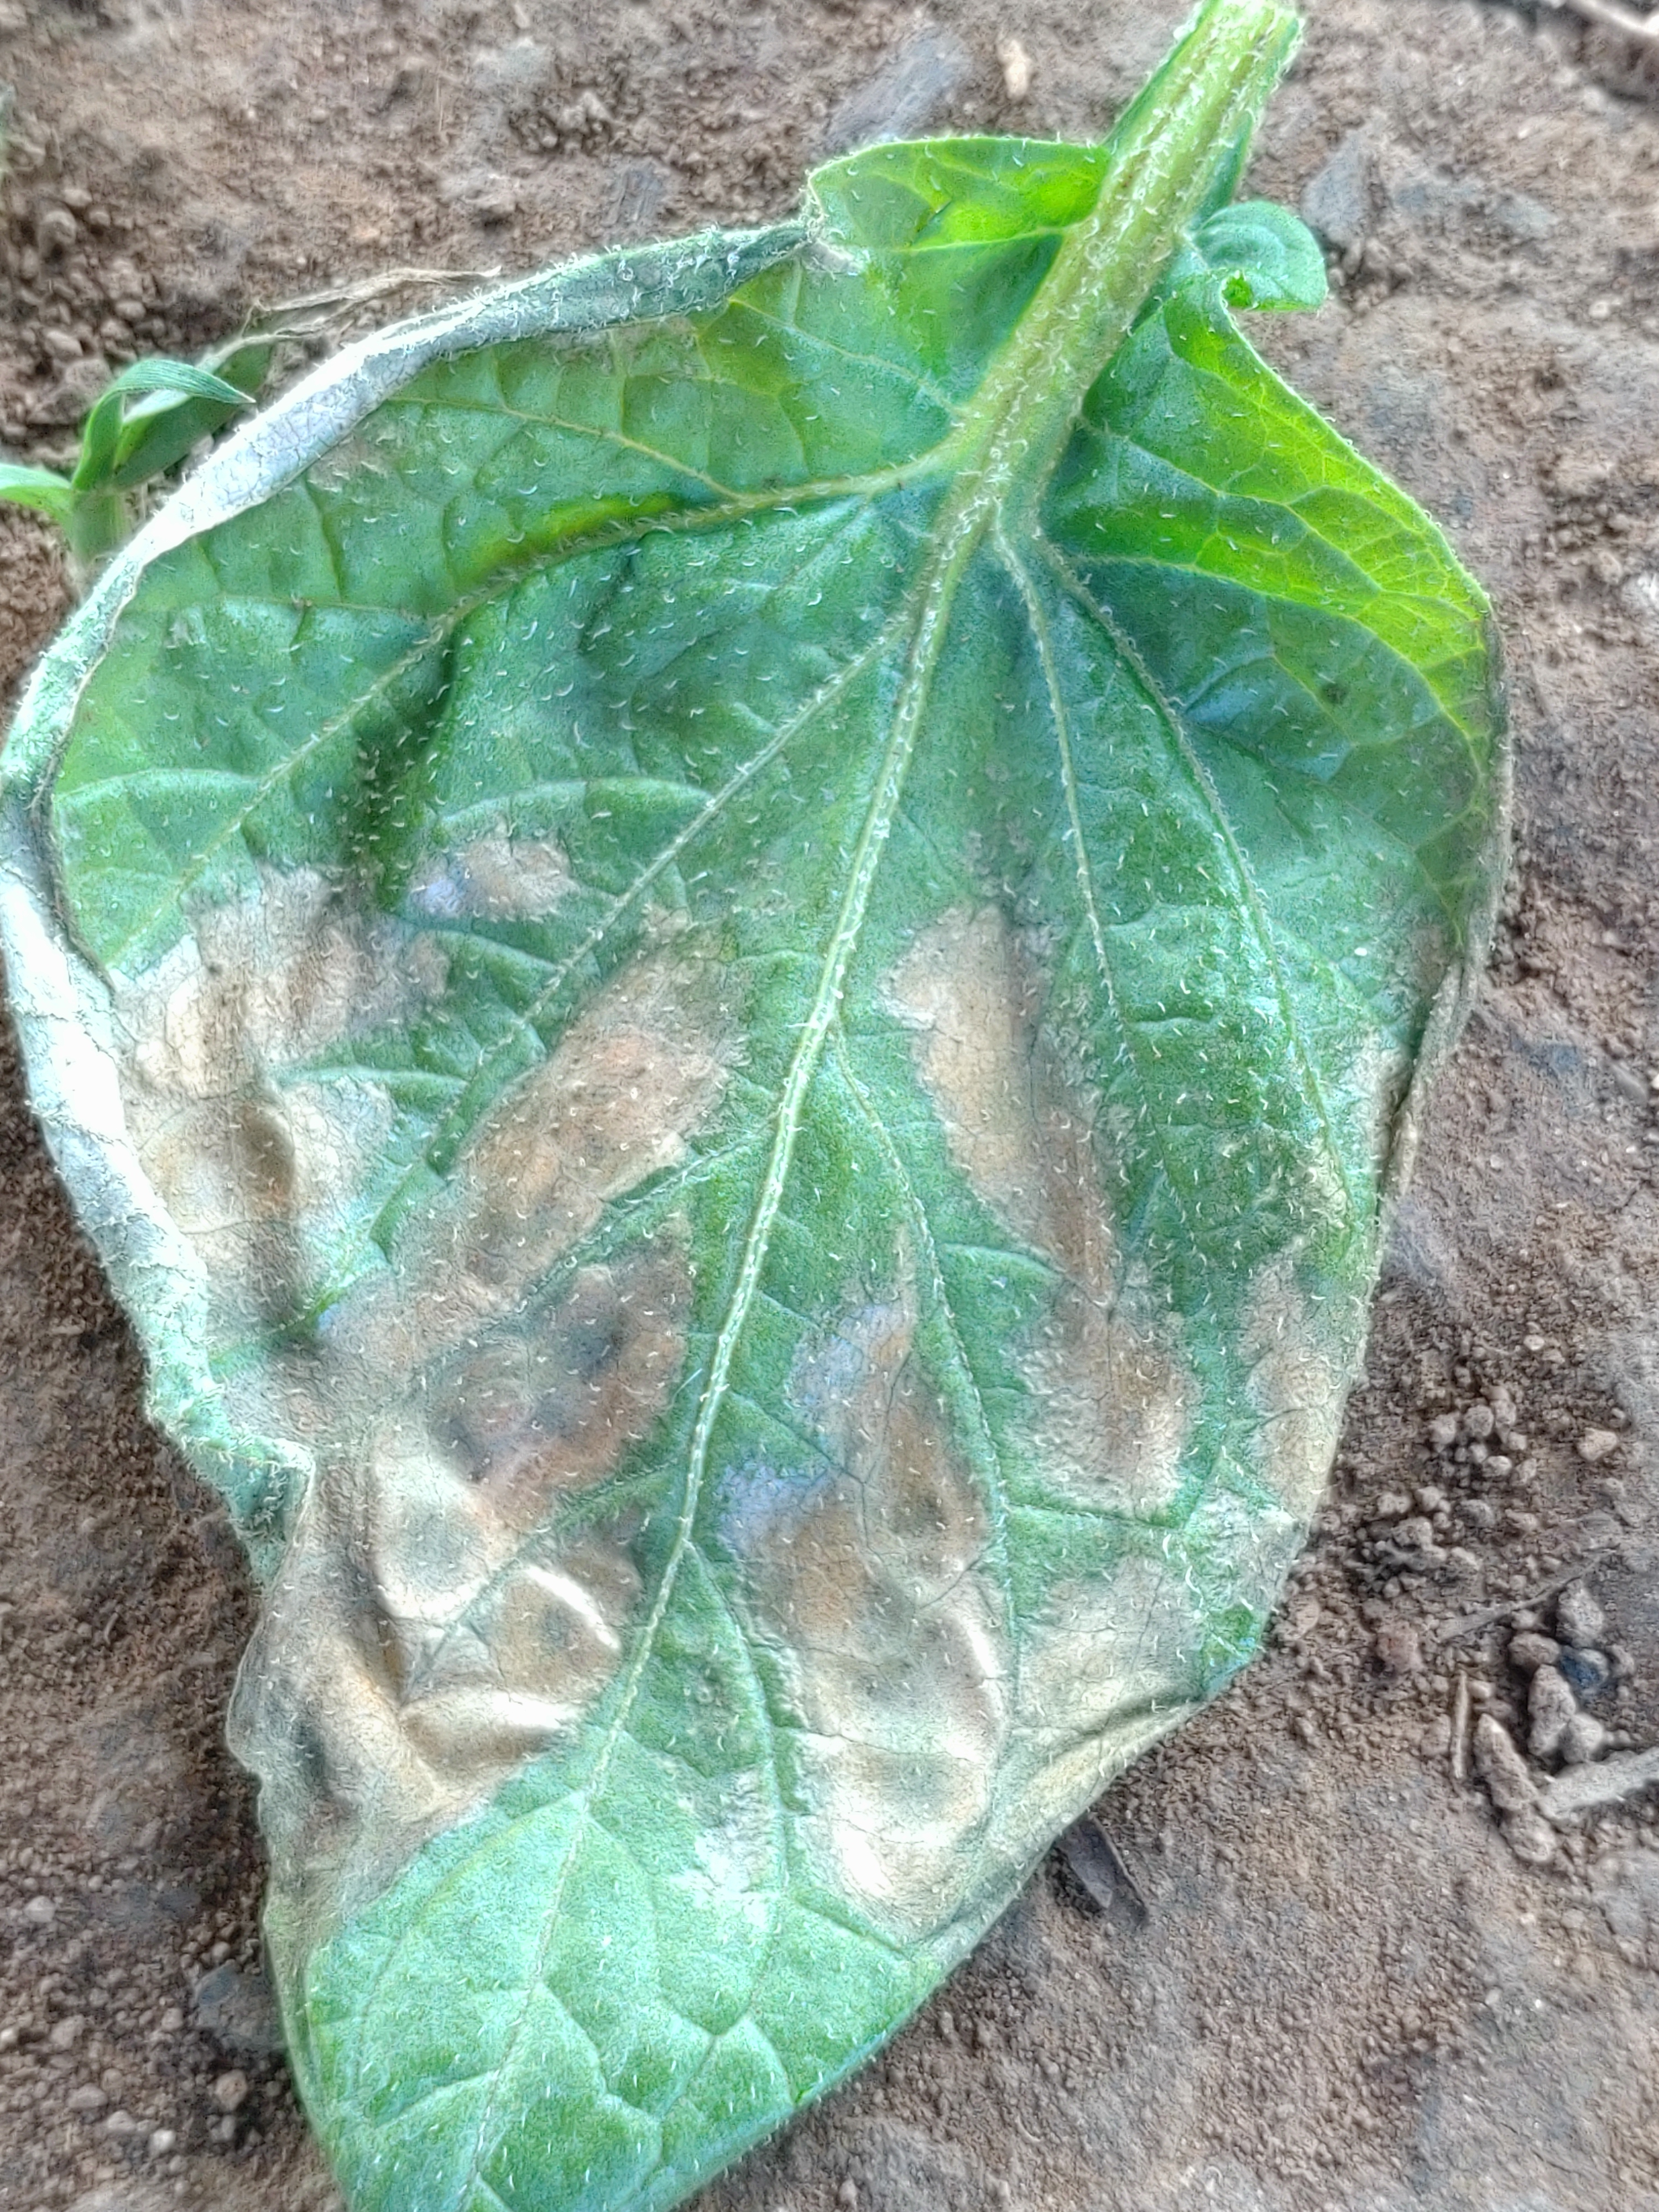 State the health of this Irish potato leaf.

early blight
